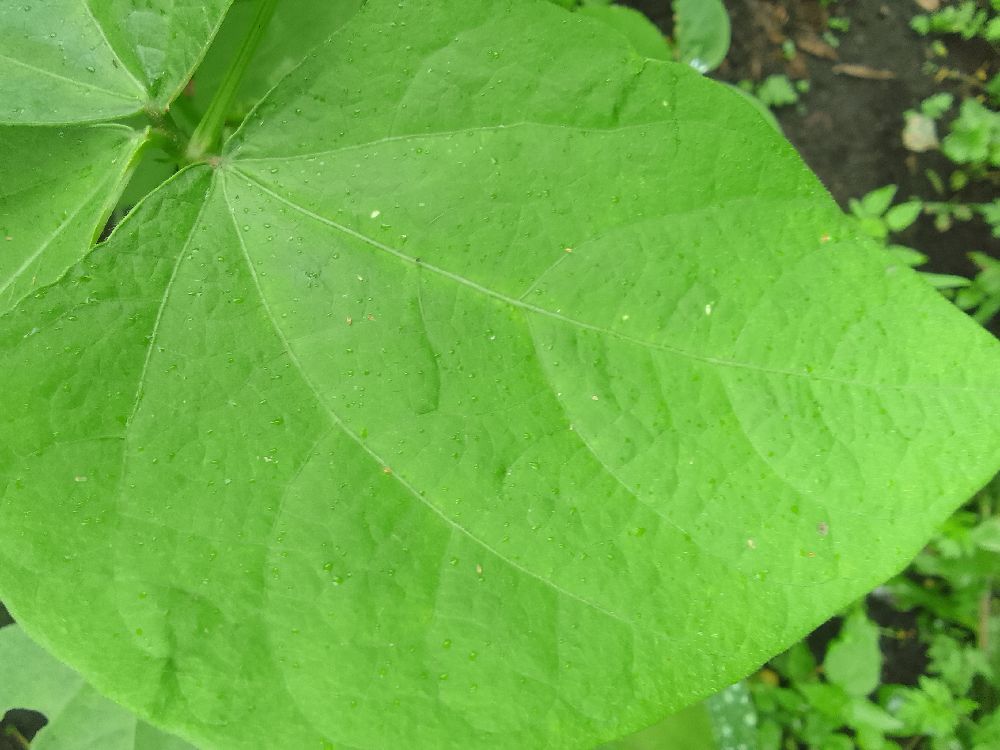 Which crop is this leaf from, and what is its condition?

common bean, healthy
